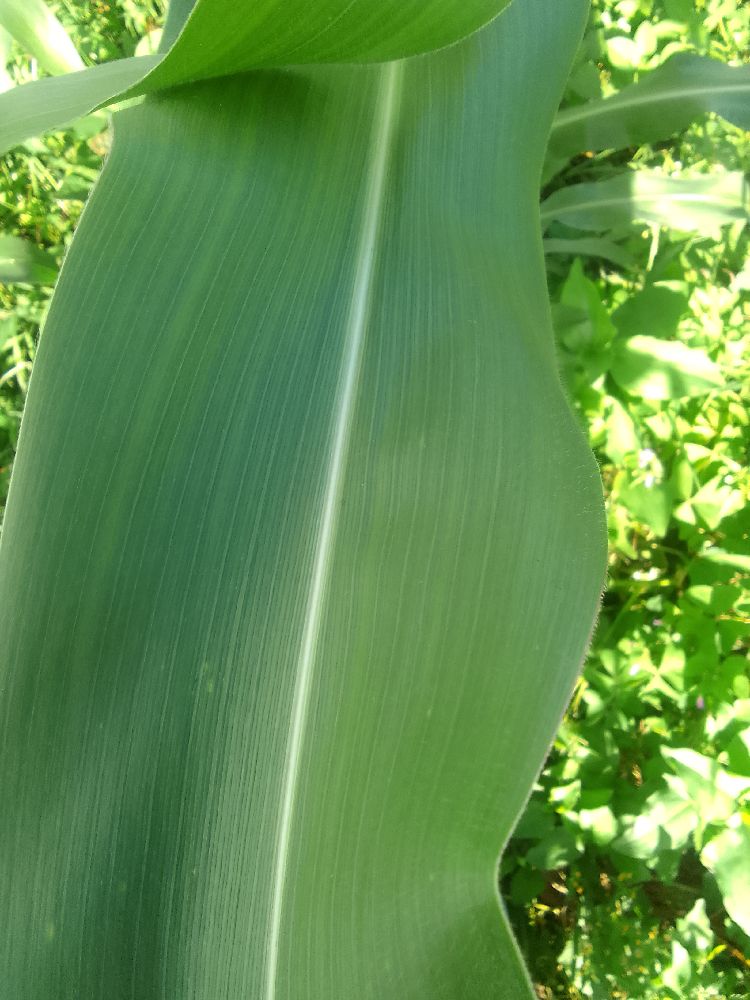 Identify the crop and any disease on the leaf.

maize, healthy
